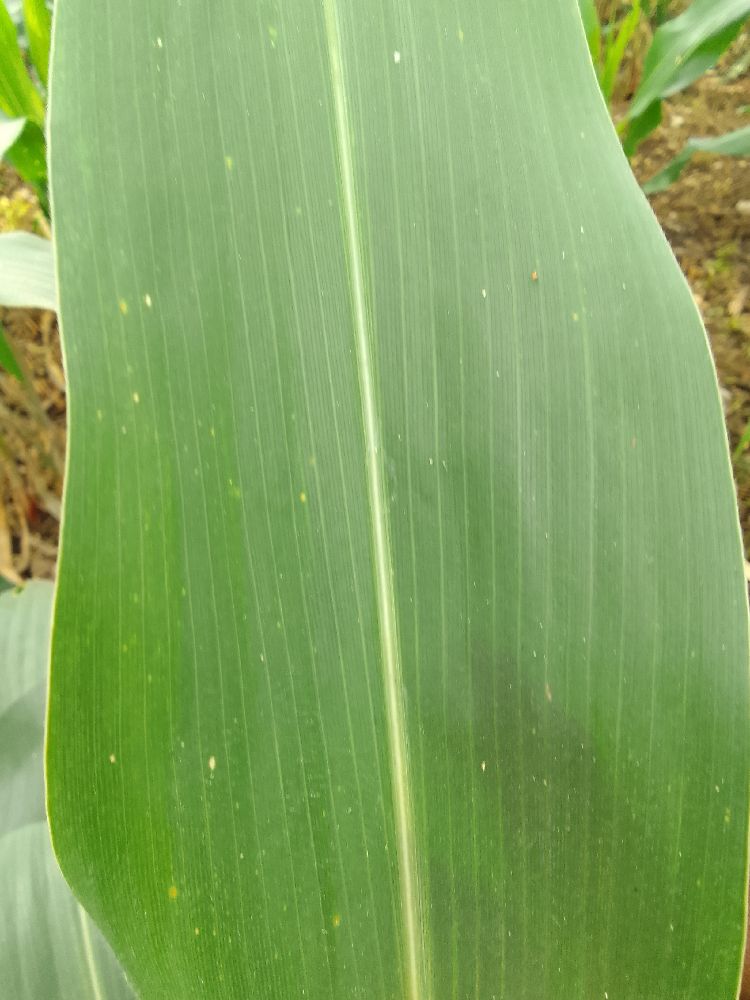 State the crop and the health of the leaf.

maize, healthy
